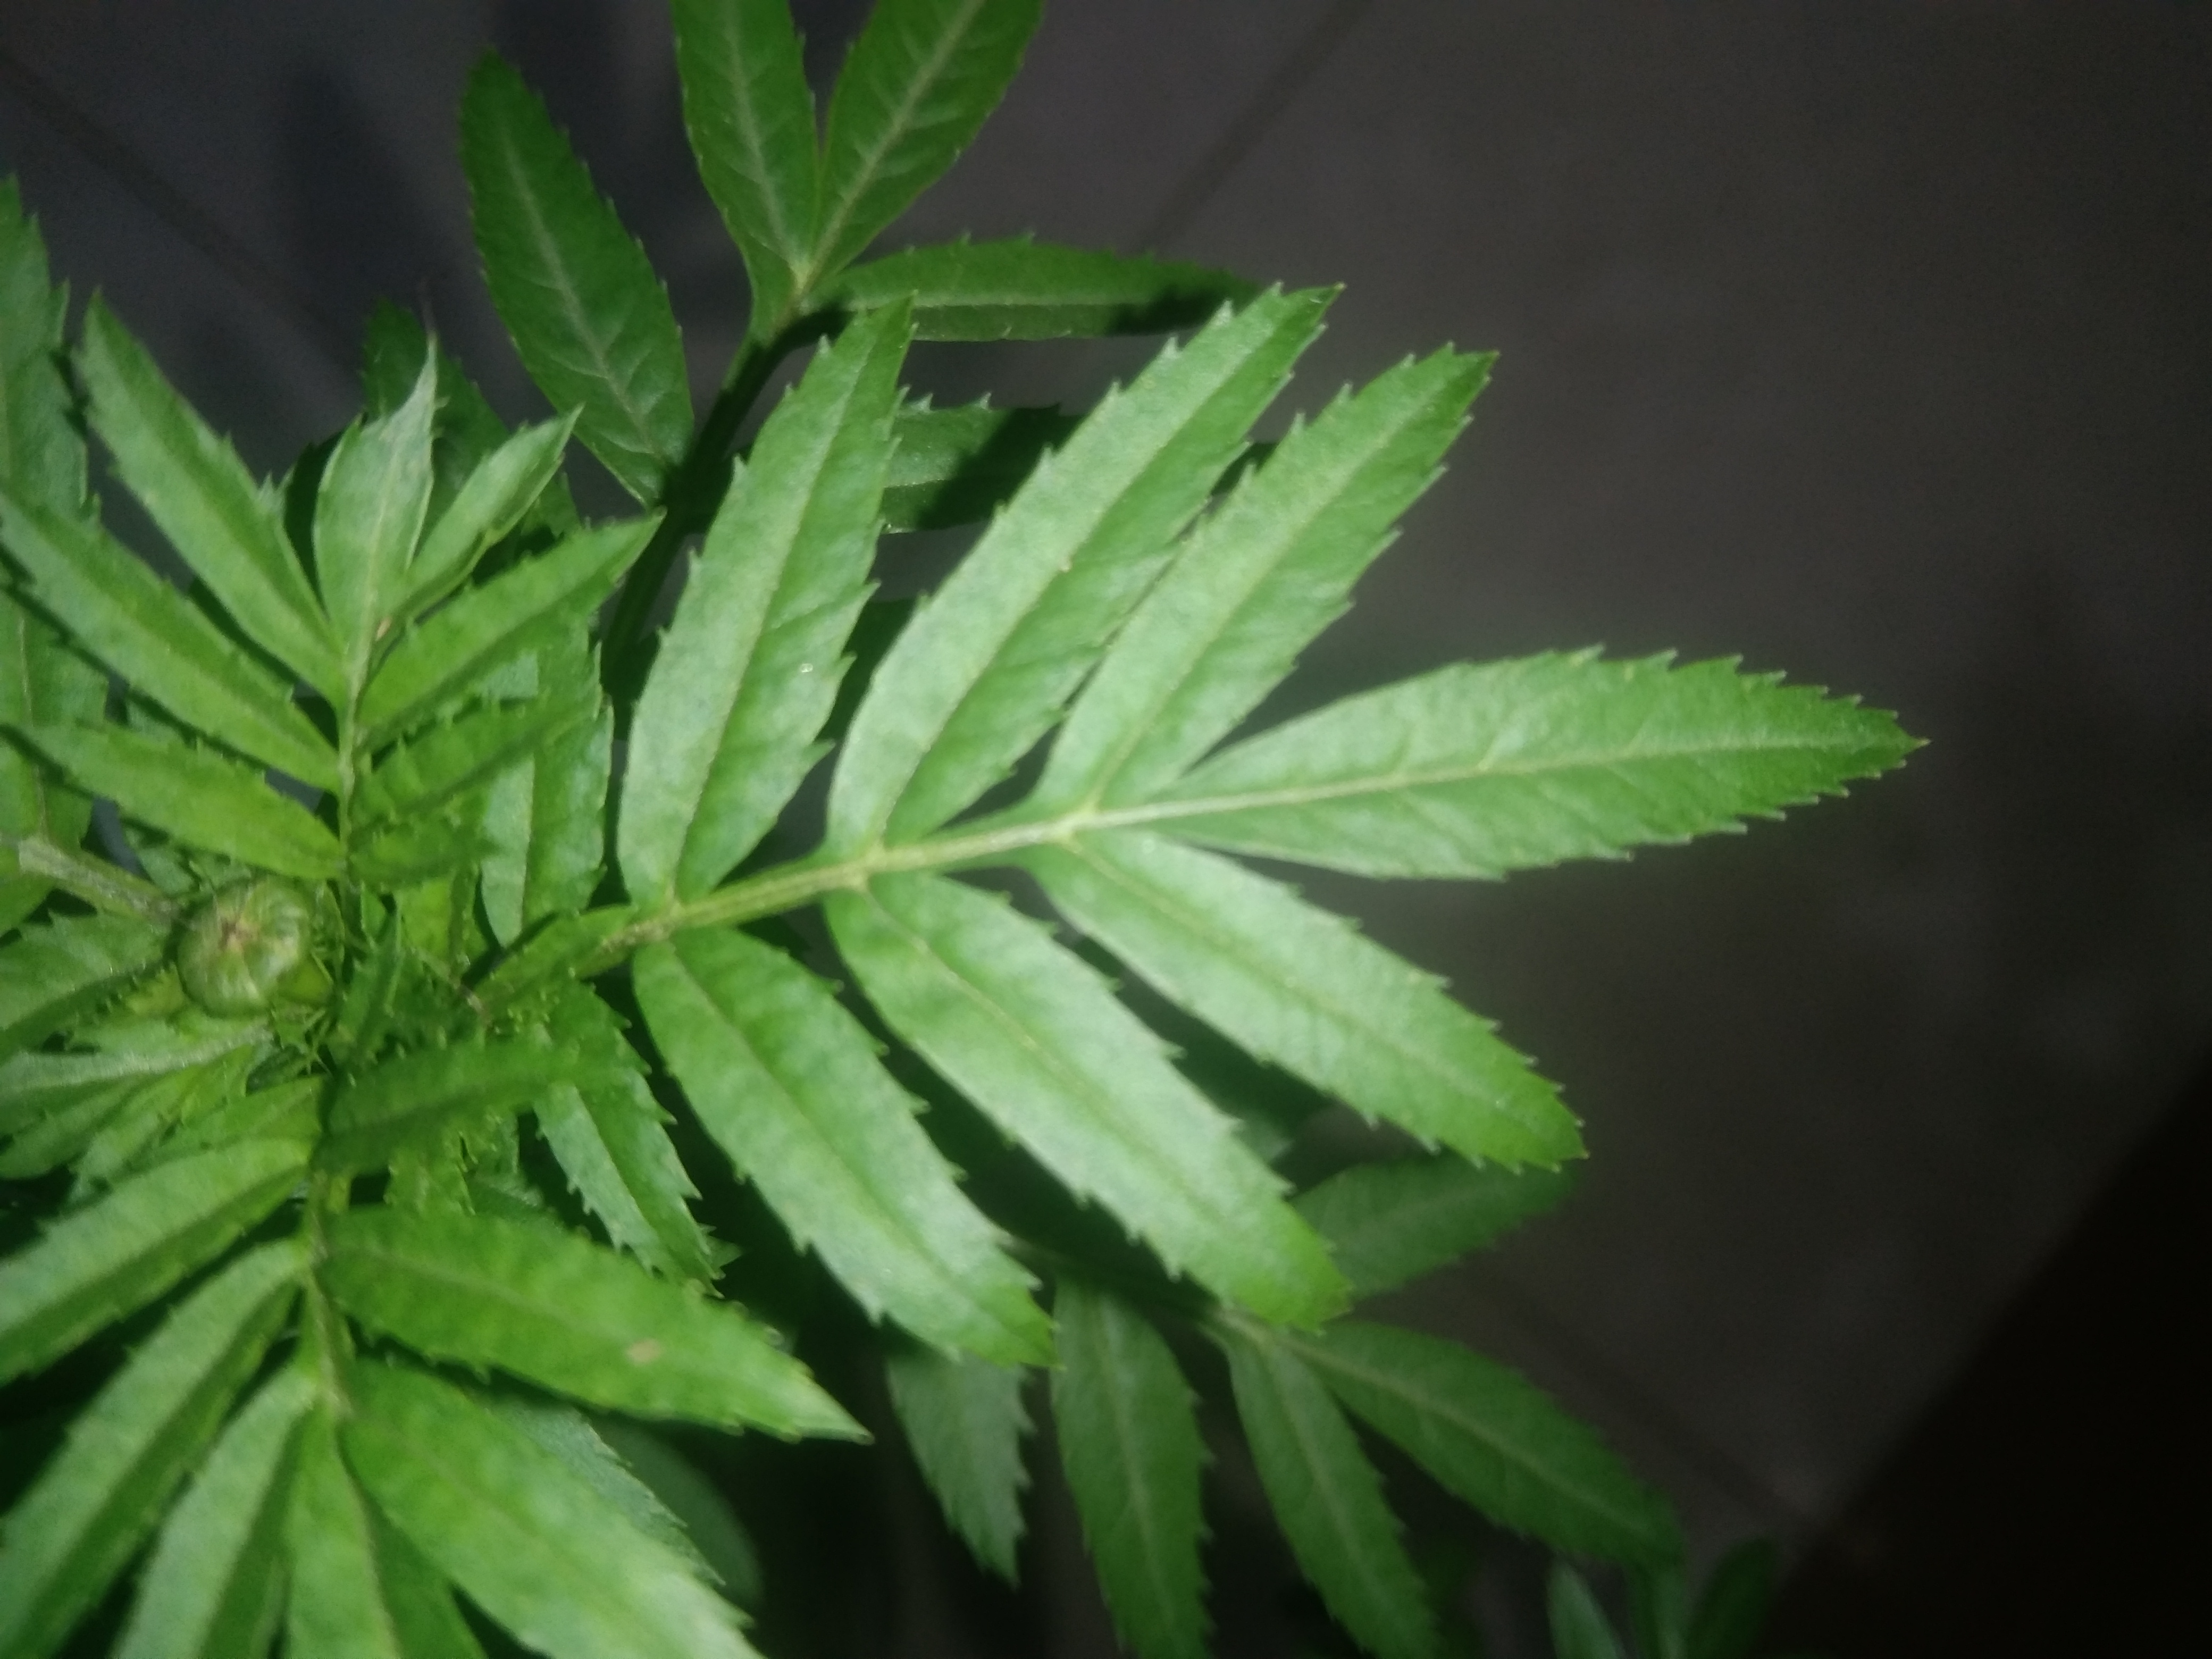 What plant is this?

marigold
